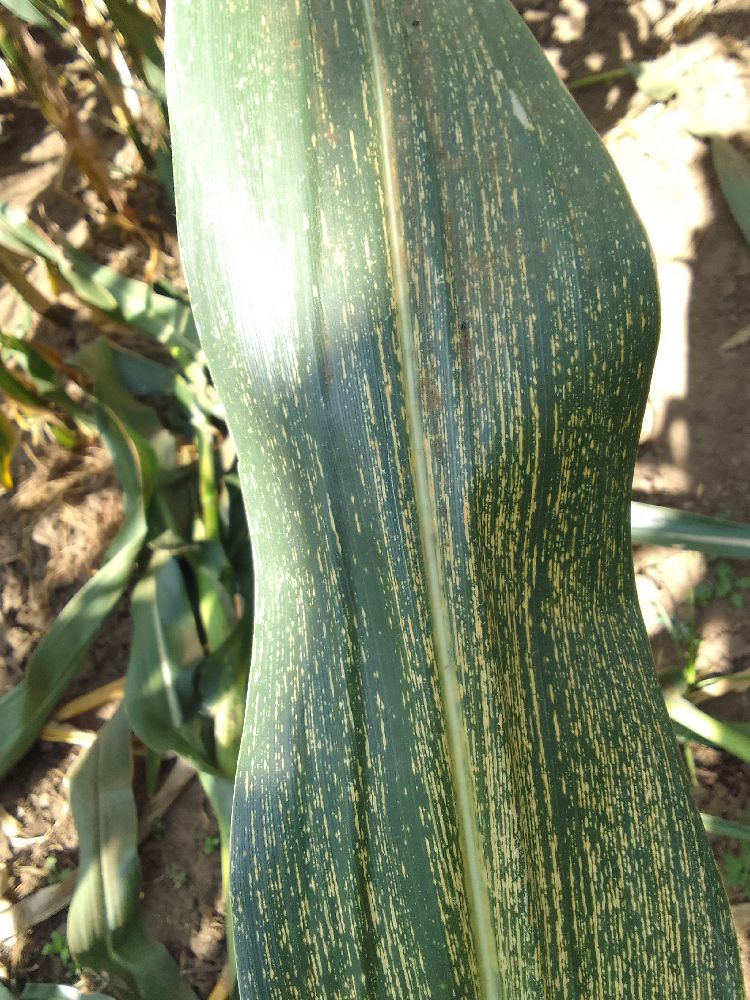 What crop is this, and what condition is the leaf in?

maize, maize streak virus
